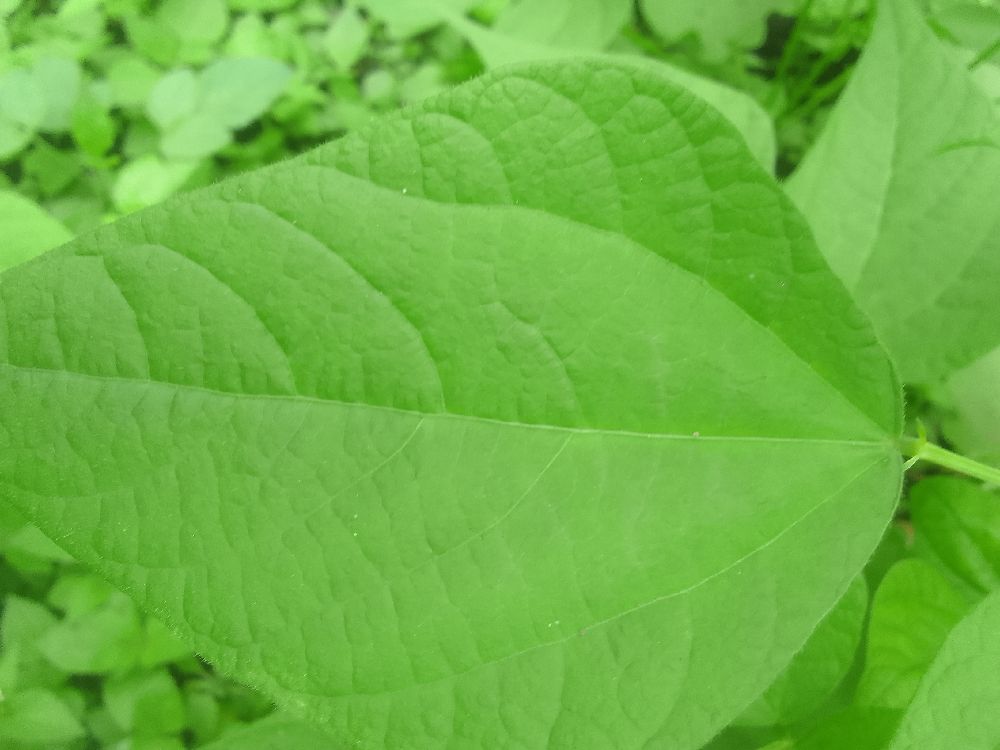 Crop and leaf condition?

common bean, healthy
